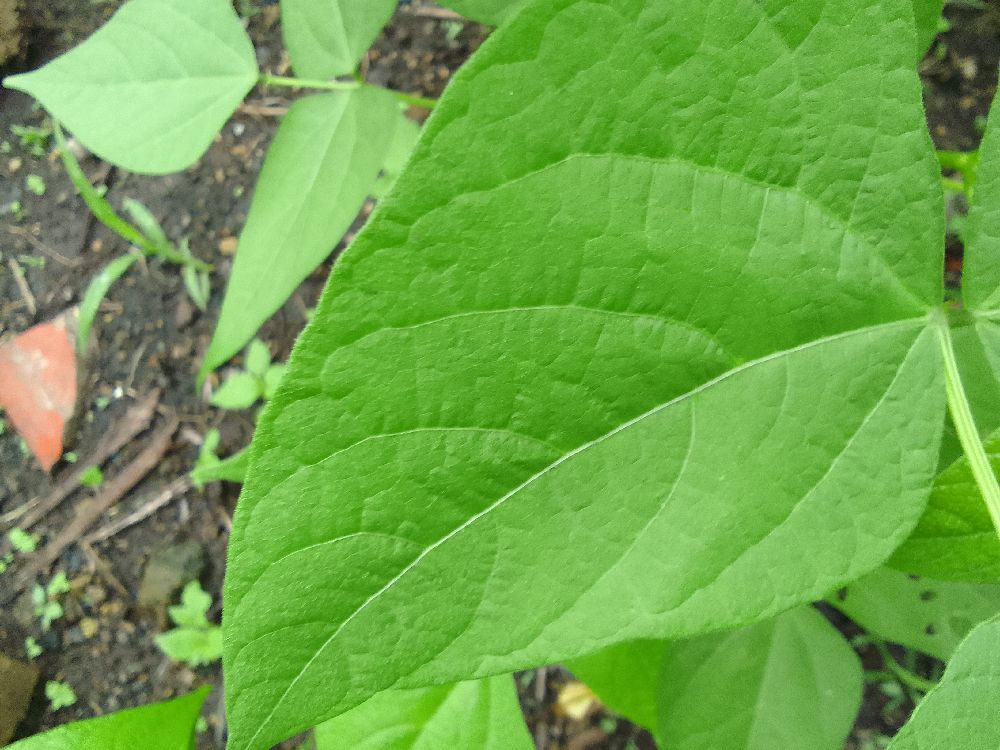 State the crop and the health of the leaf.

common bean, healthy
